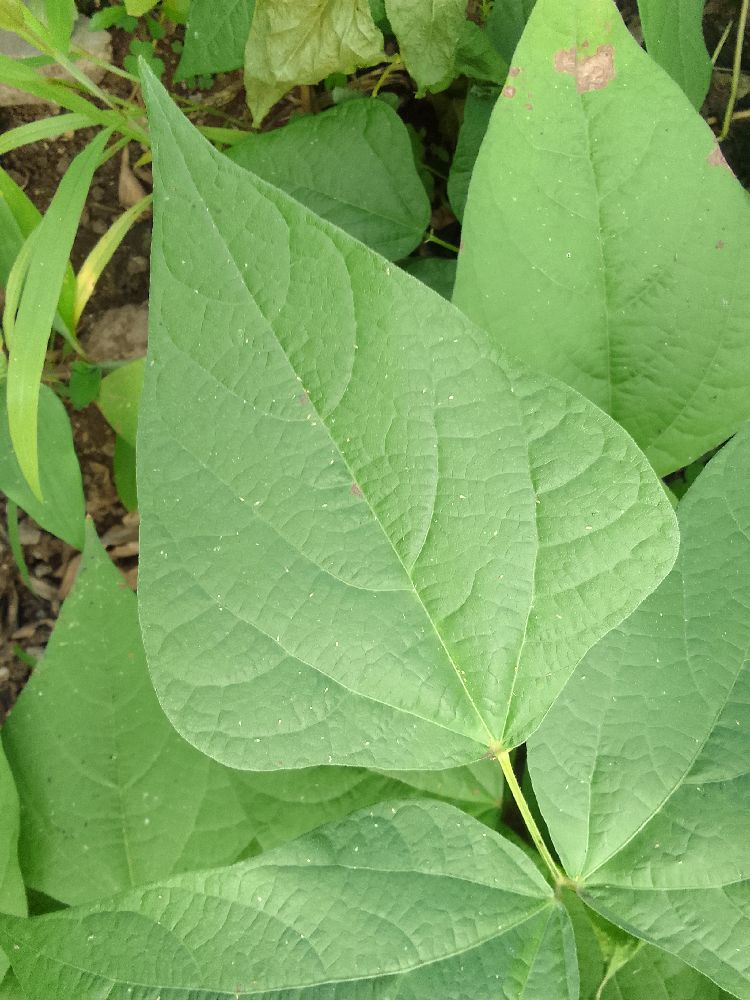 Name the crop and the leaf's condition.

common bean, healthy
